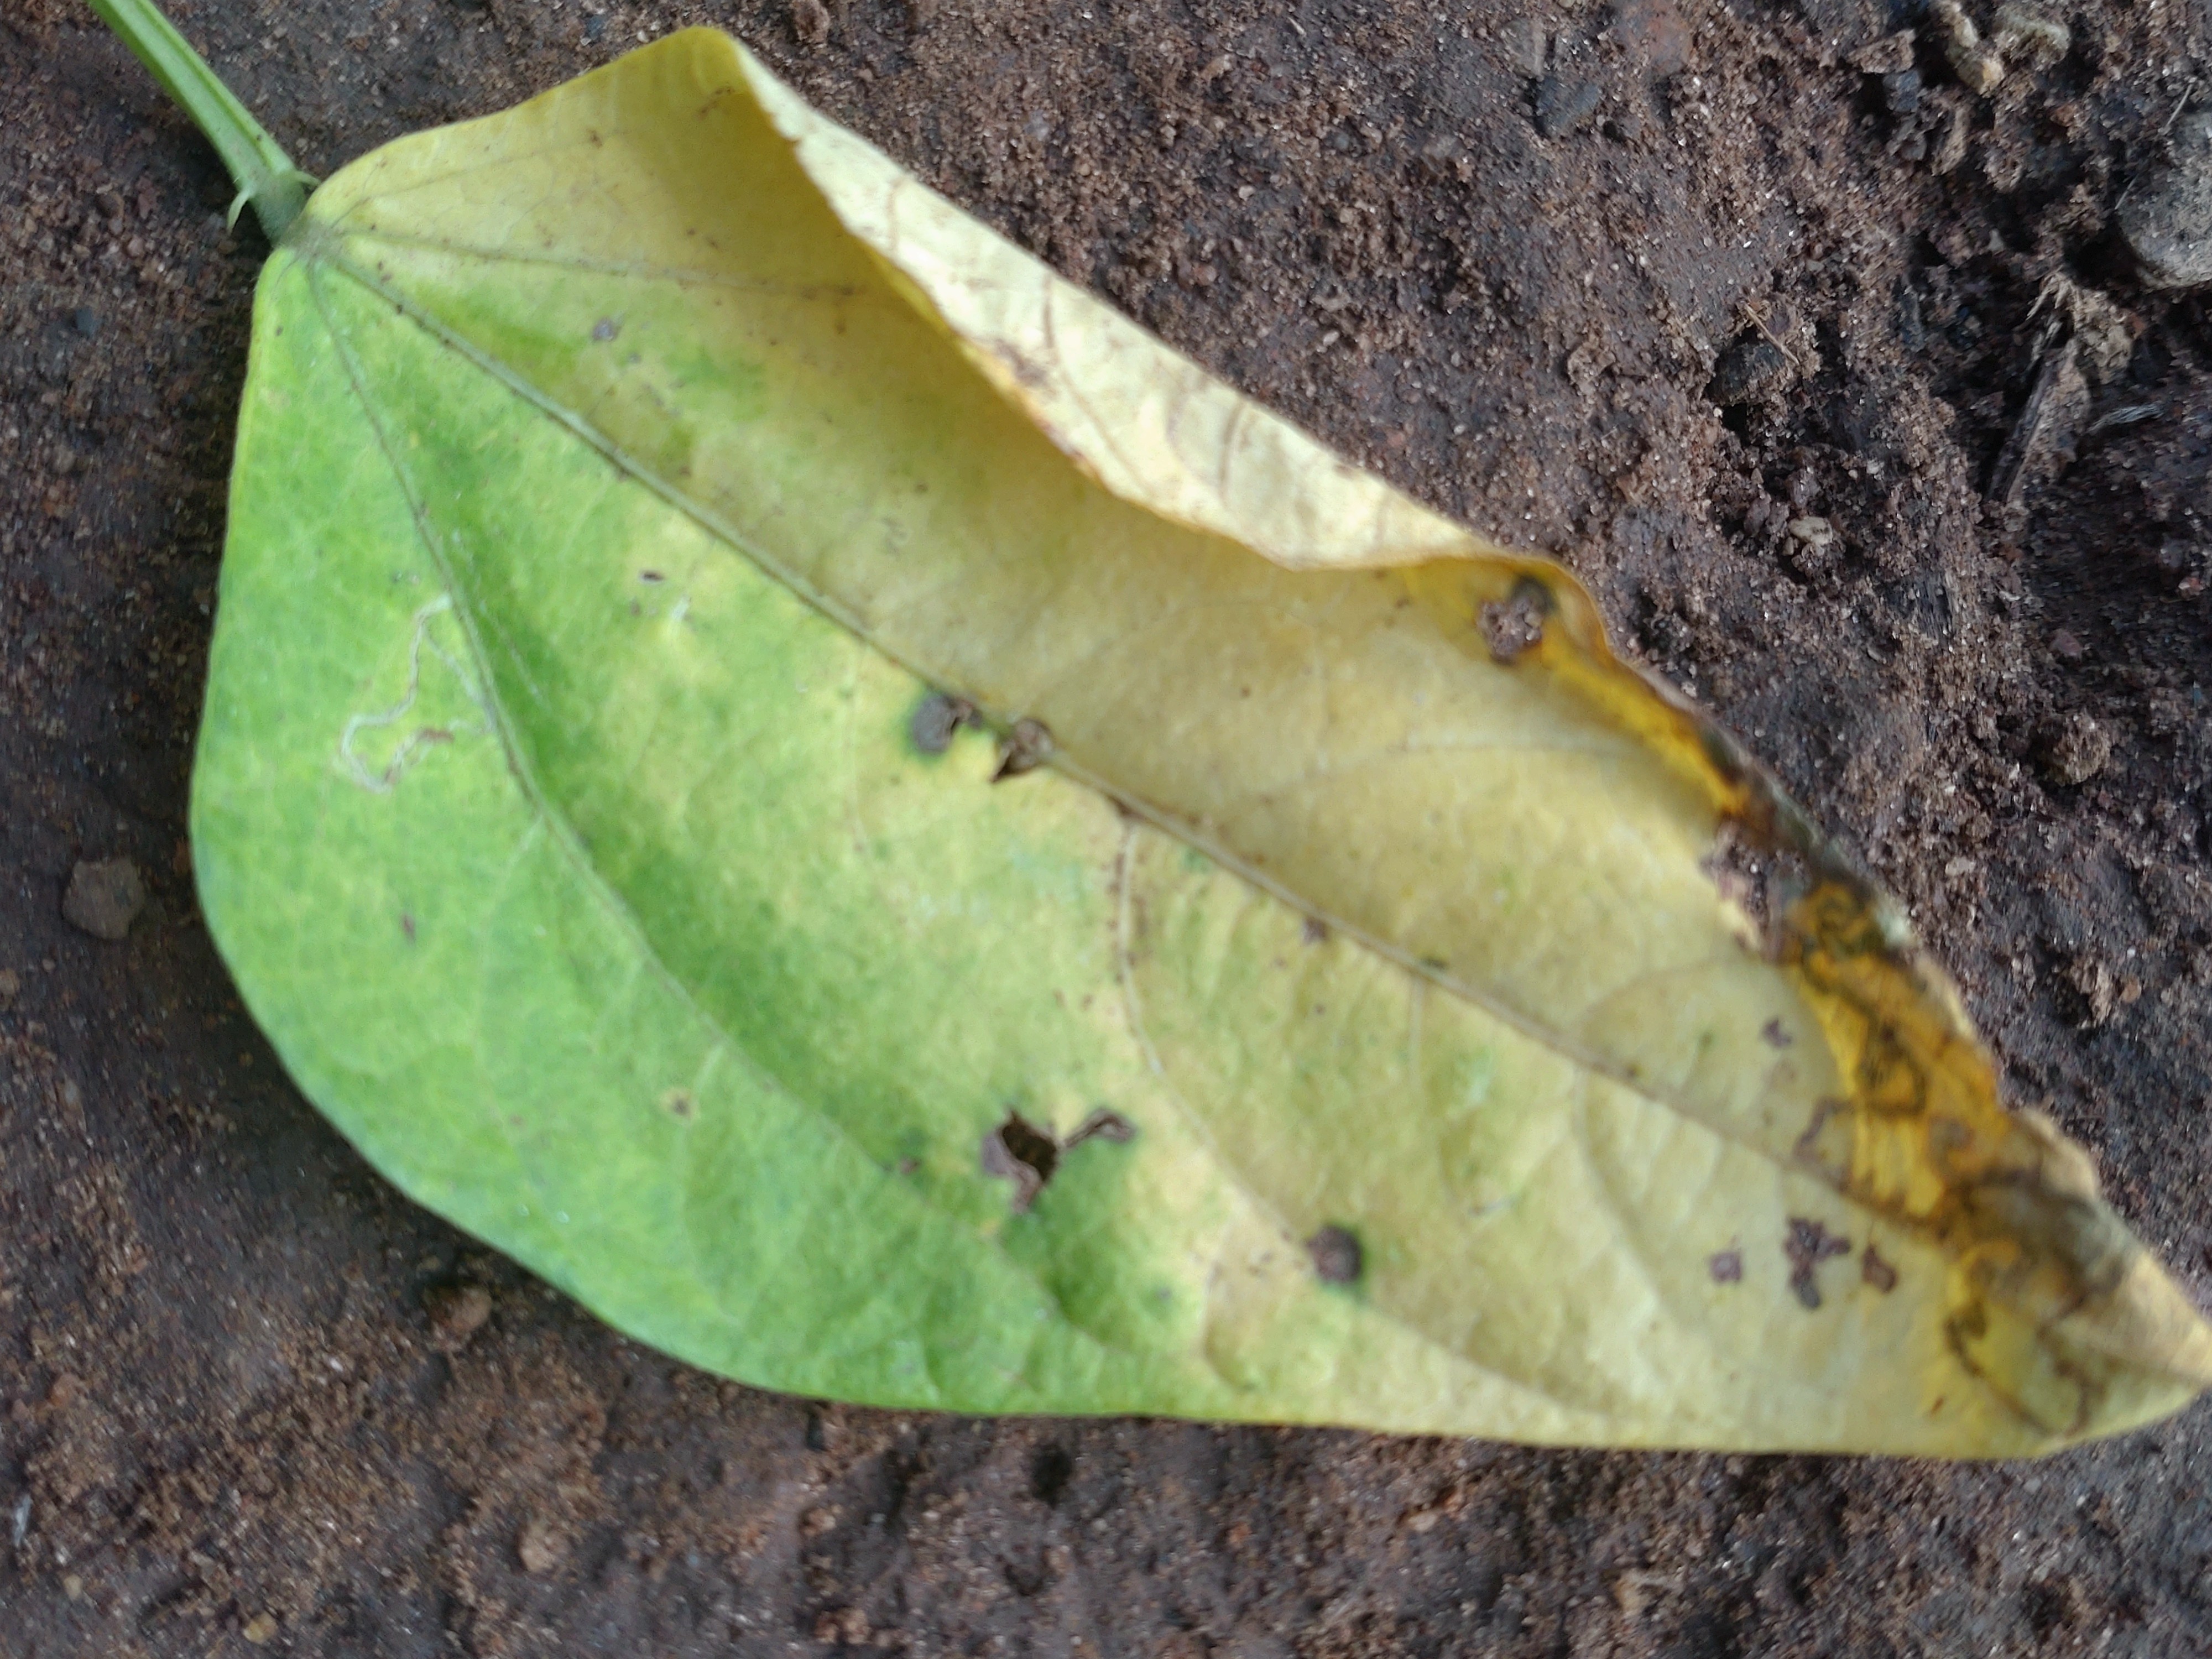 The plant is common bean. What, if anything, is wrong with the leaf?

anthracnose
